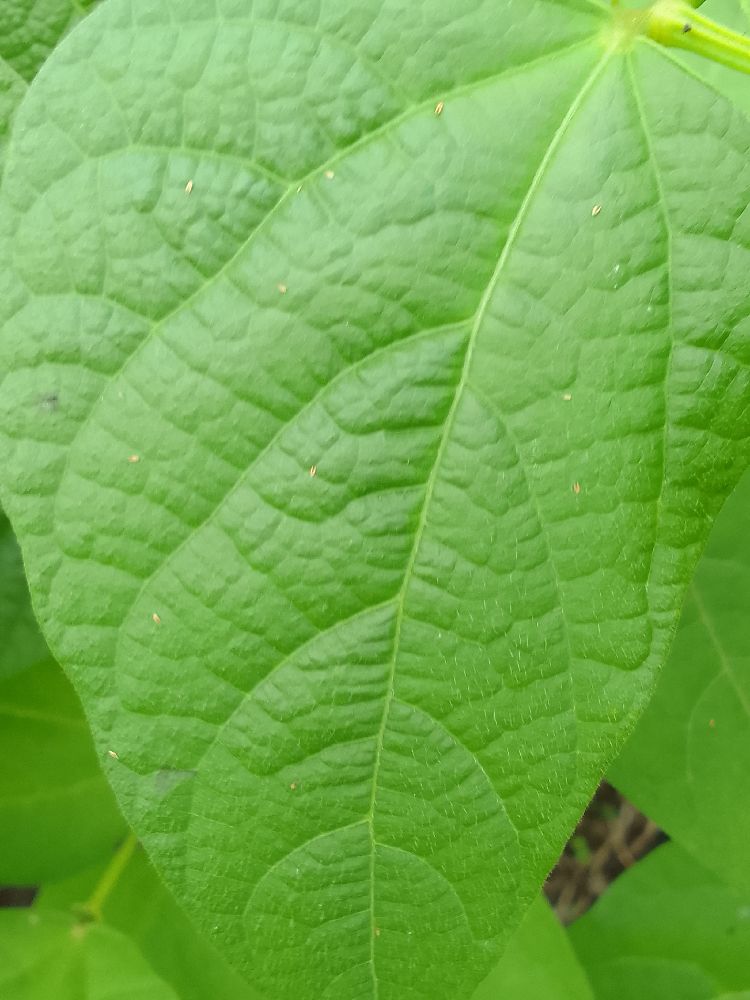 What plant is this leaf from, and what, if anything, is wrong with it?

common bean, healthy
